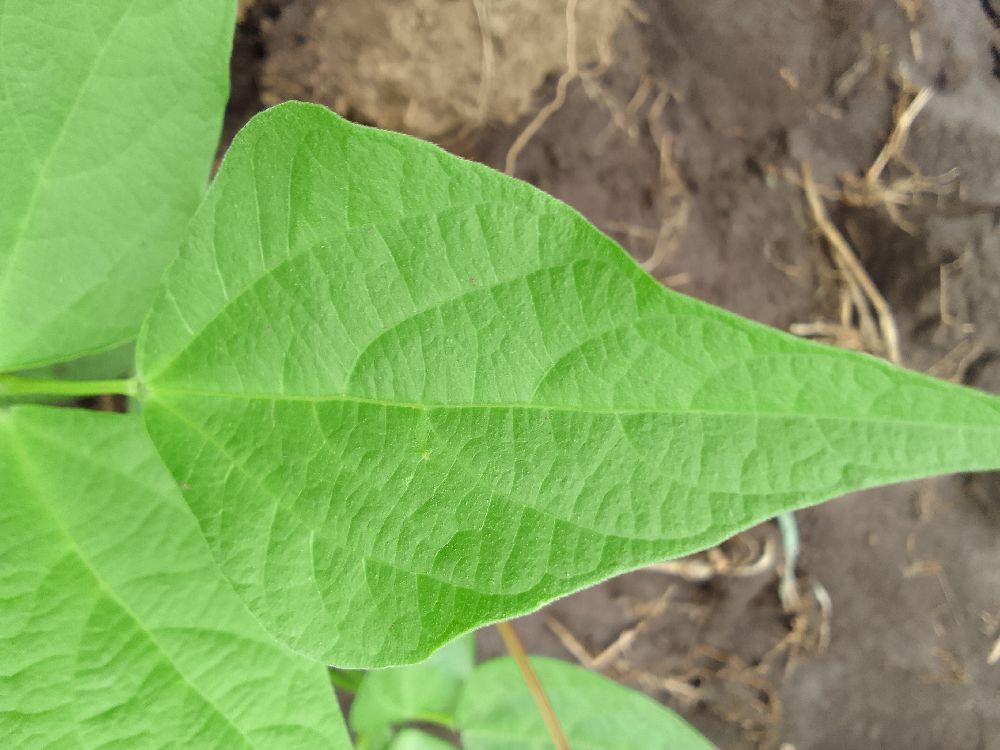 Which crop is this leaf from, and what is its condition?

common bean, healthy
